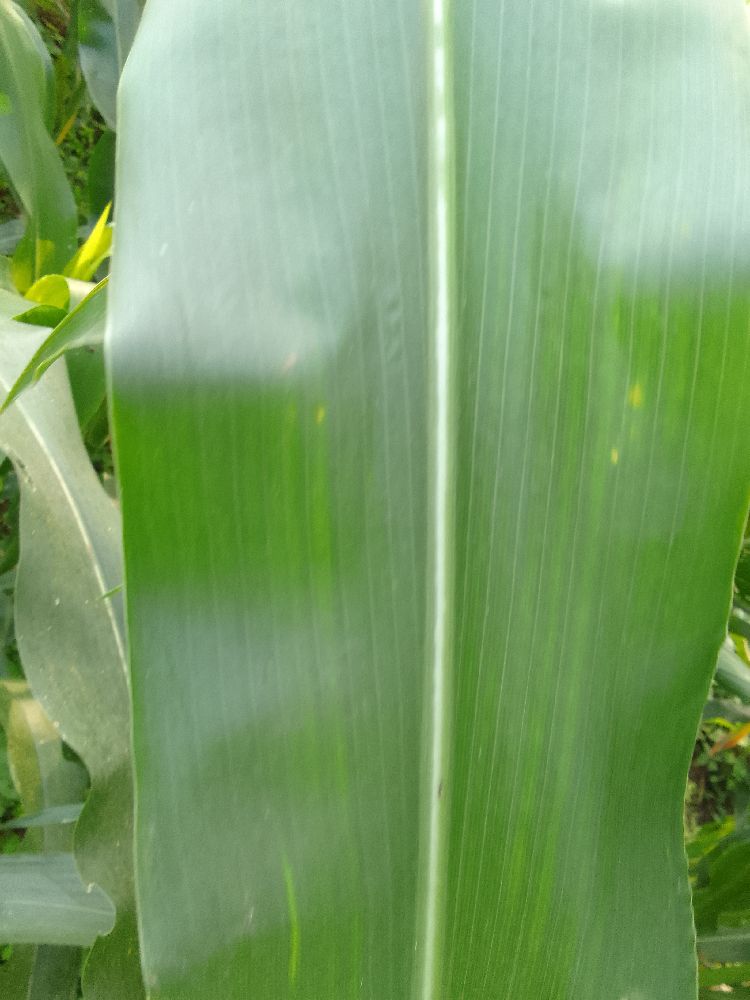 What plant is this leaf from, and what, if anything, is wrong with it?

maize, healthy
